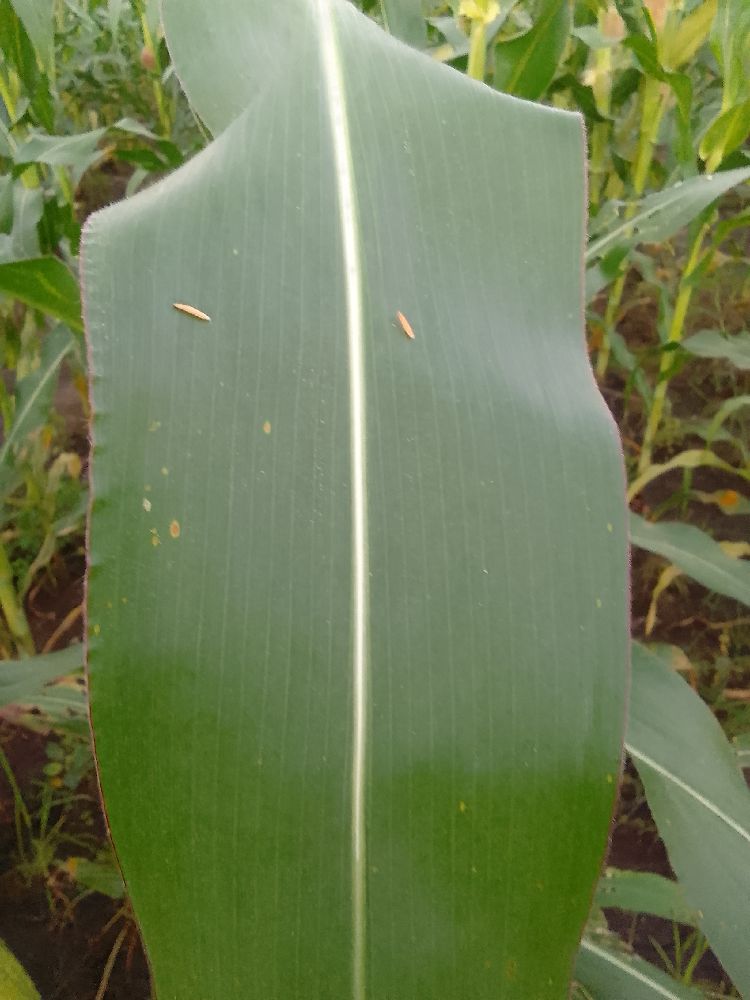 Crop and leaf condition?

maize, healthy
